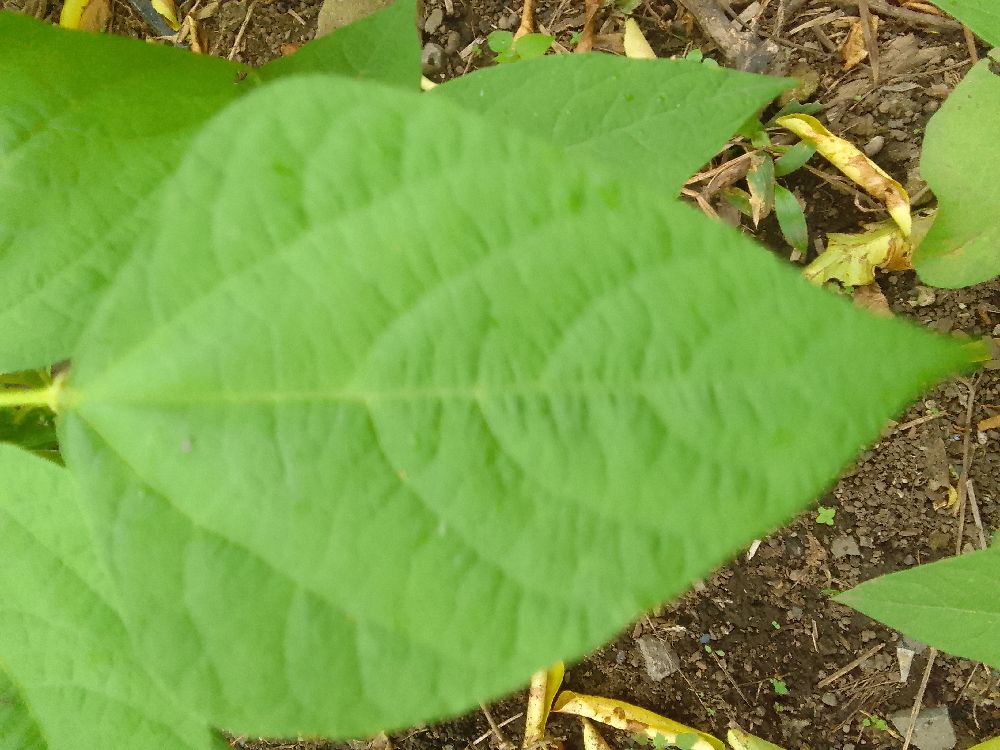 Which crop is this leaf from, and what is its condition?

common bean, healthy
